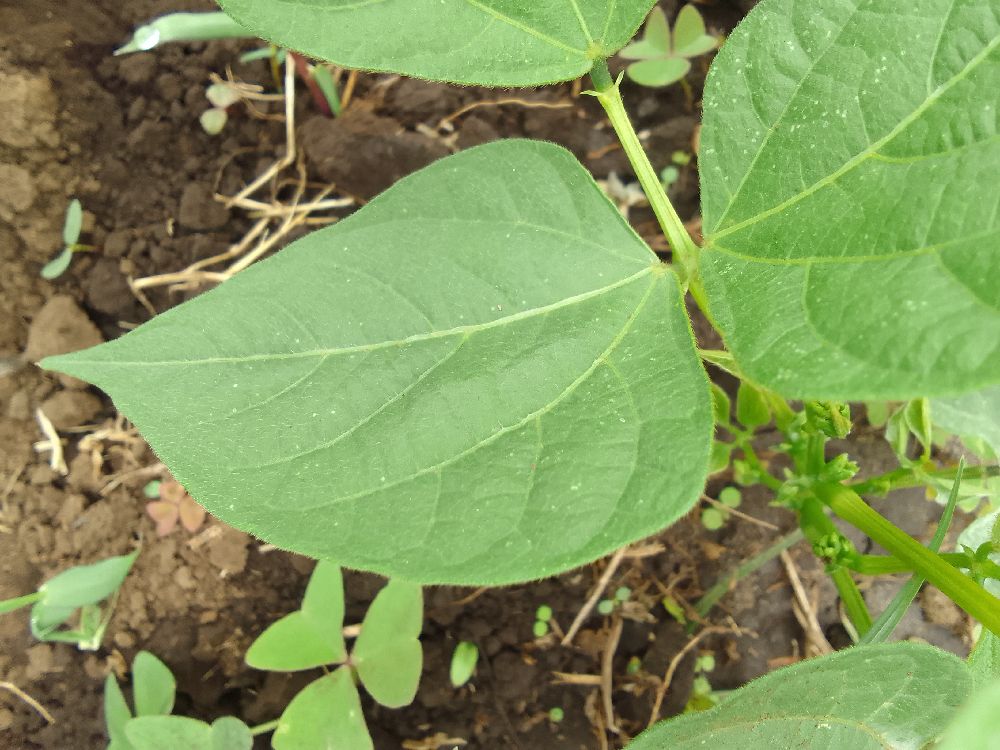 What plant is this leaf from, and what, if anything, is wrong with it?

common bean, healthy
